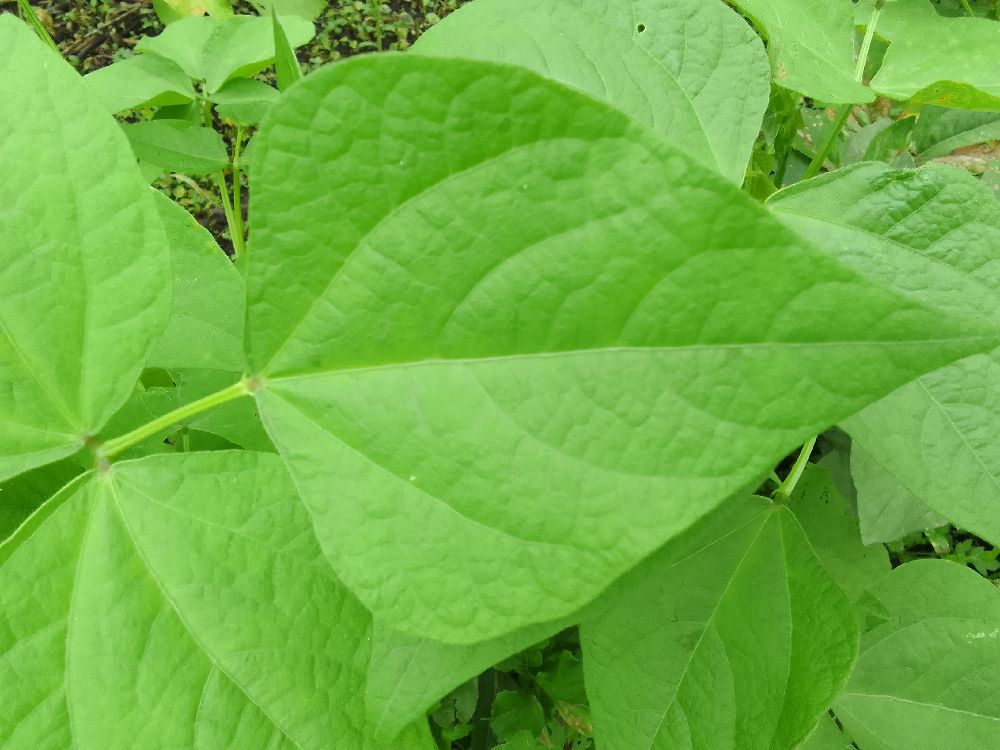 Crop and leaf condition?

common bean, healthy
